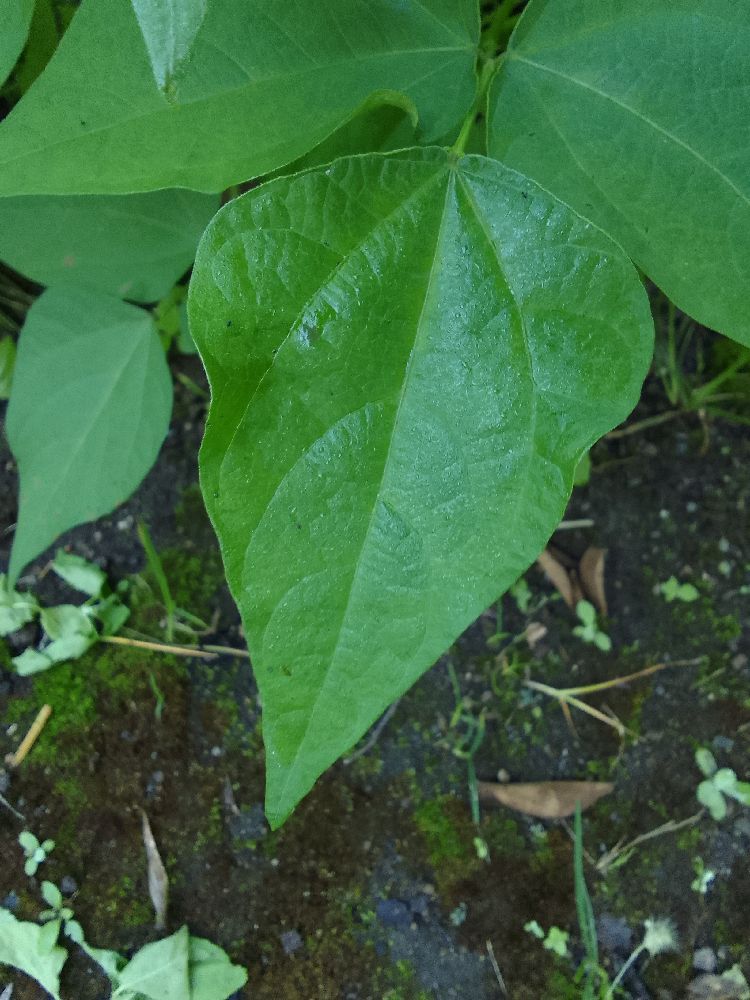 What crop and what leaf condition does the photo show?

common bean, healthy
